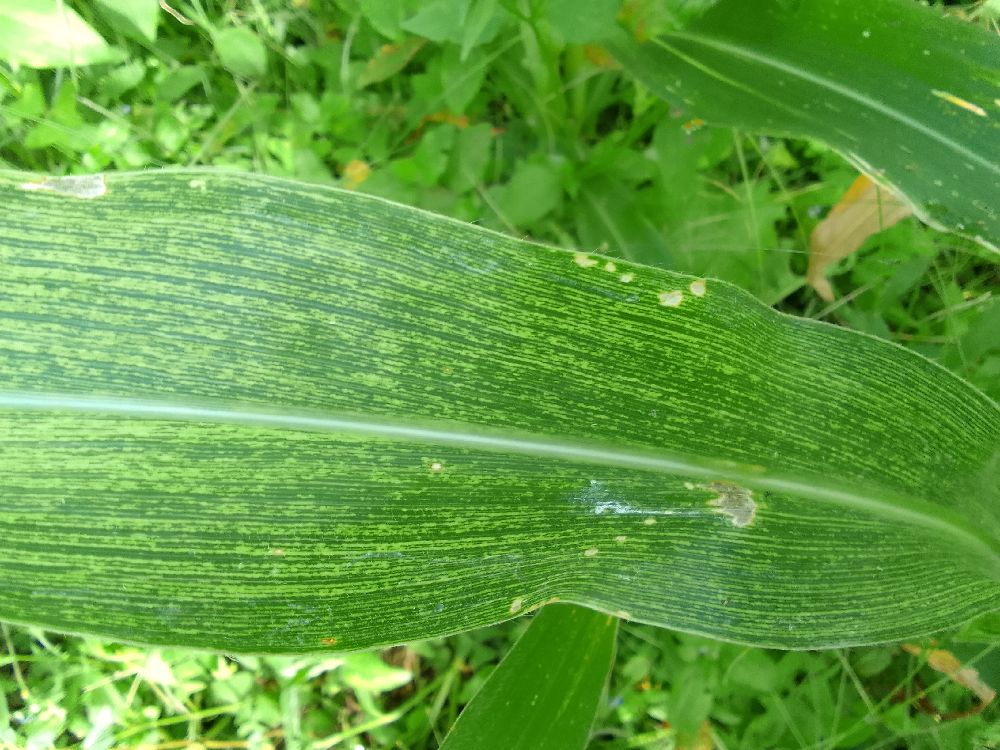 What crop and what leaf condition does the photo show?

maize, maize streak virus
